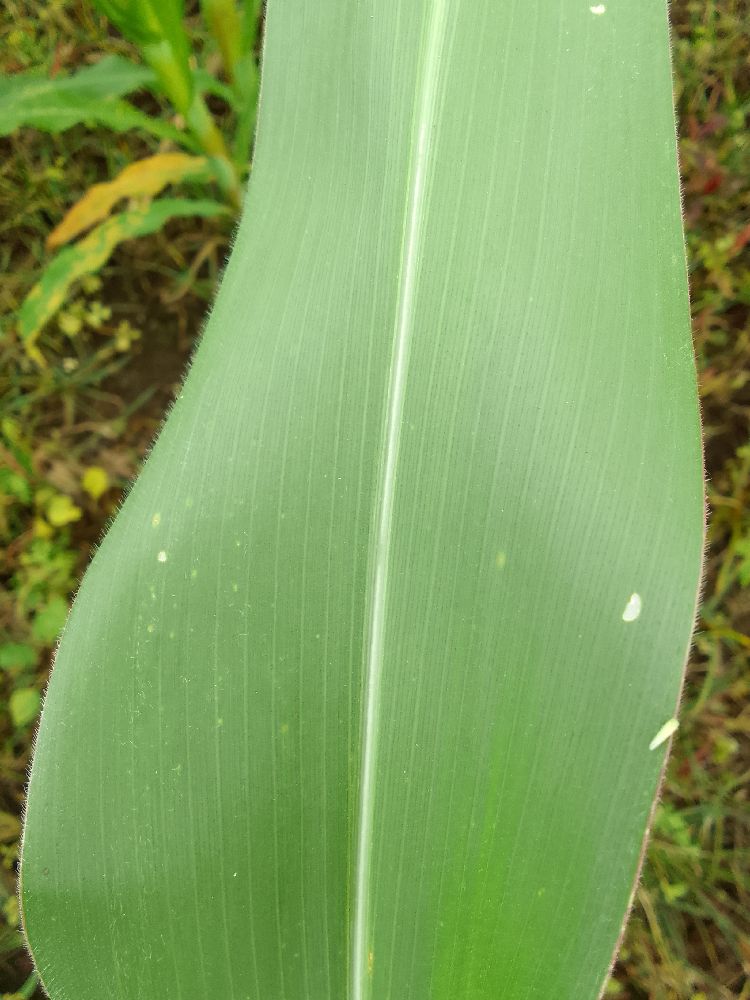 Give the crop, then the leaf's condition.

maize, healthy
